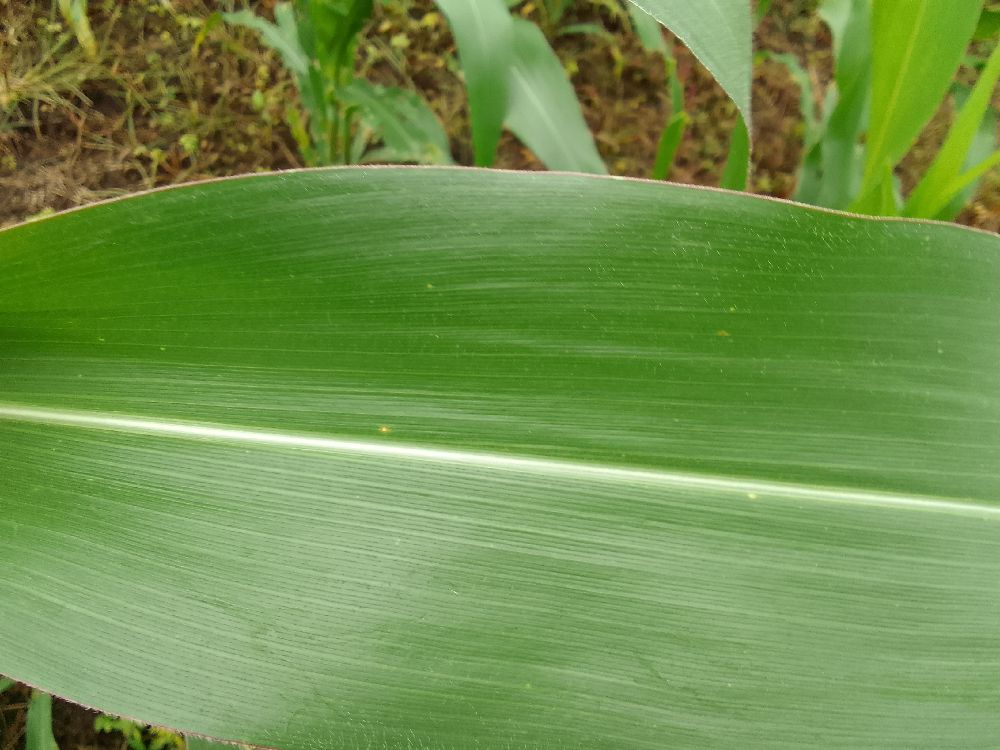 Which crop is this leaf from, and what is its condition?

maize, healthy
